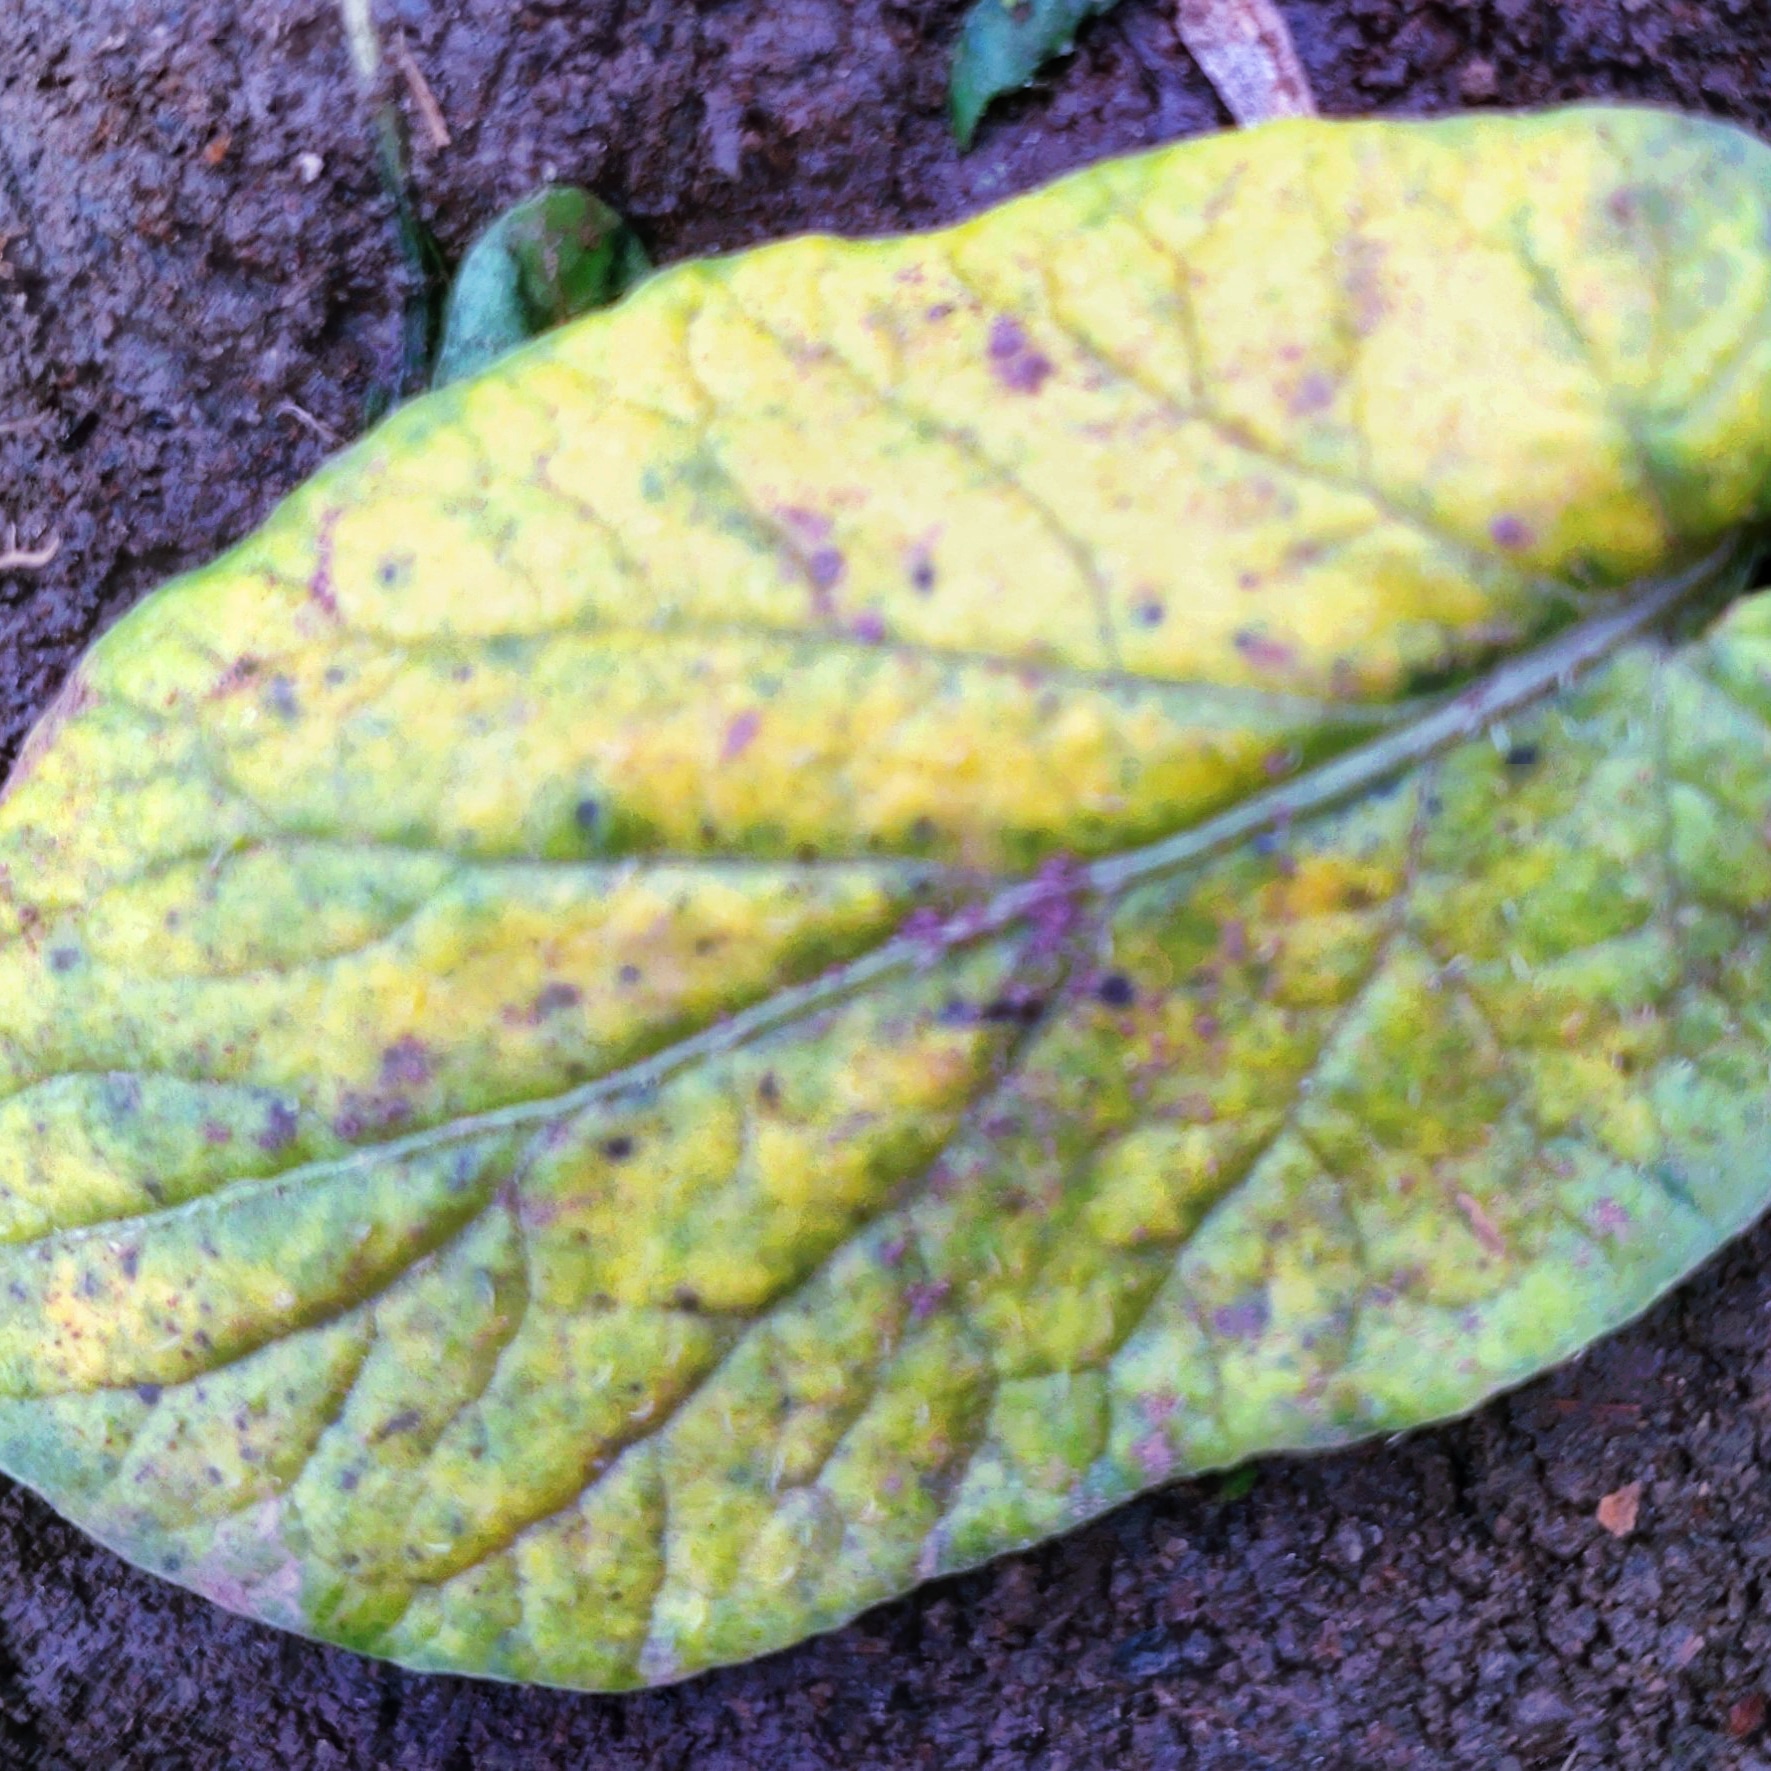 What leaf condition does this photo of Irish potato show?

late blight
